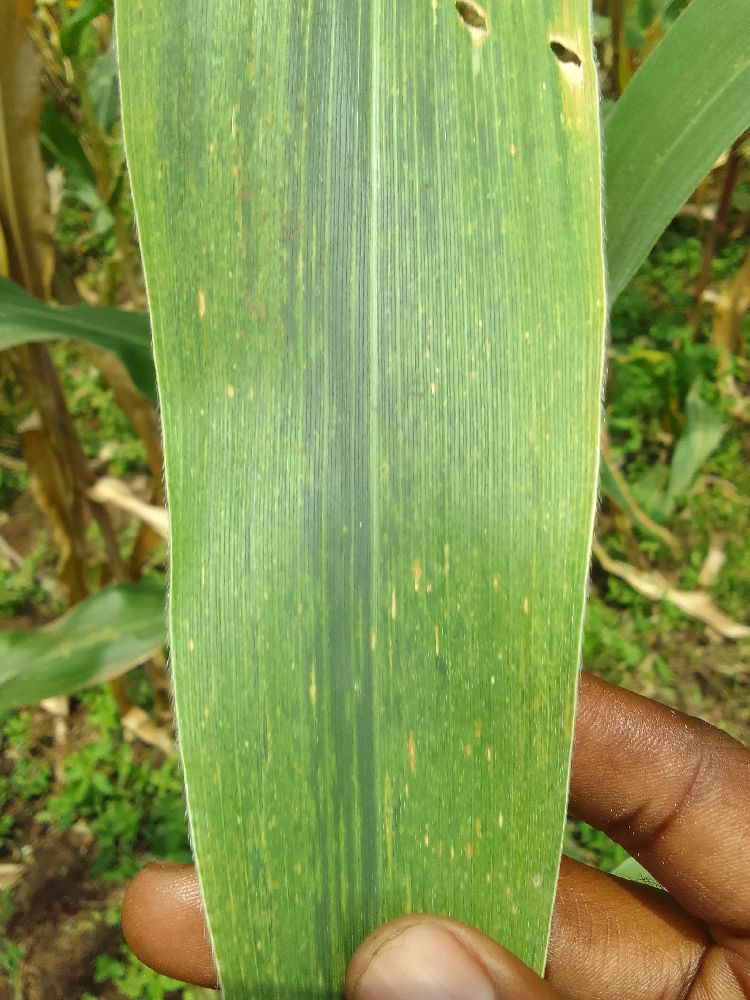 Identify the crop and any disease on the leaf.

maize, maize lethal necrosis
